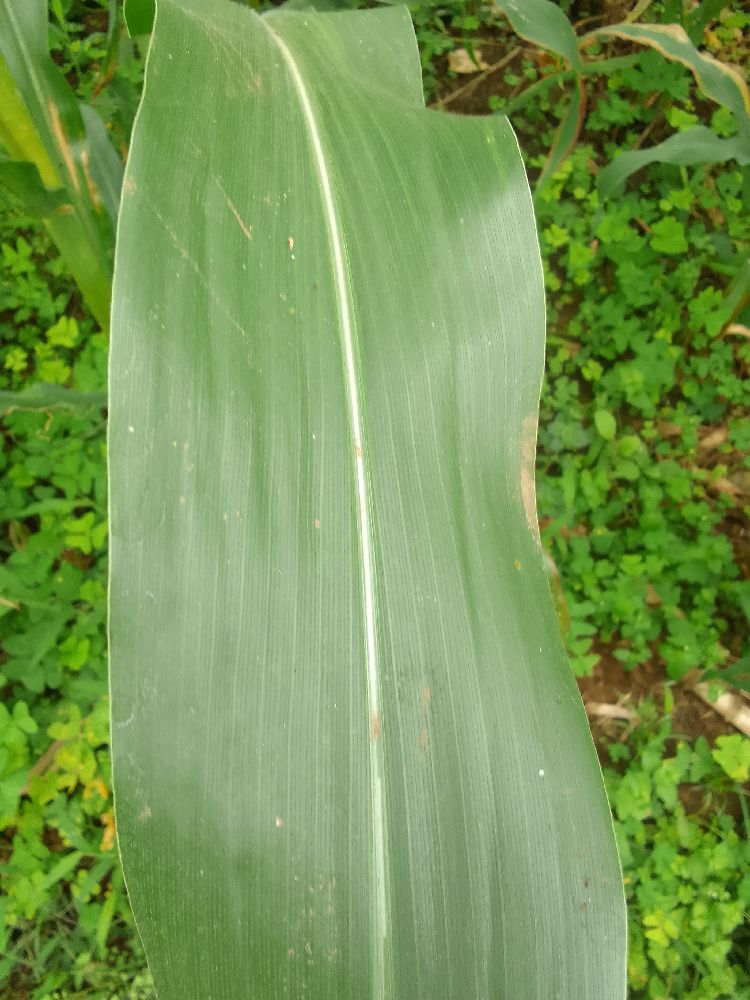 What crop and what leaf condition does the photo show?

maize, healthy
